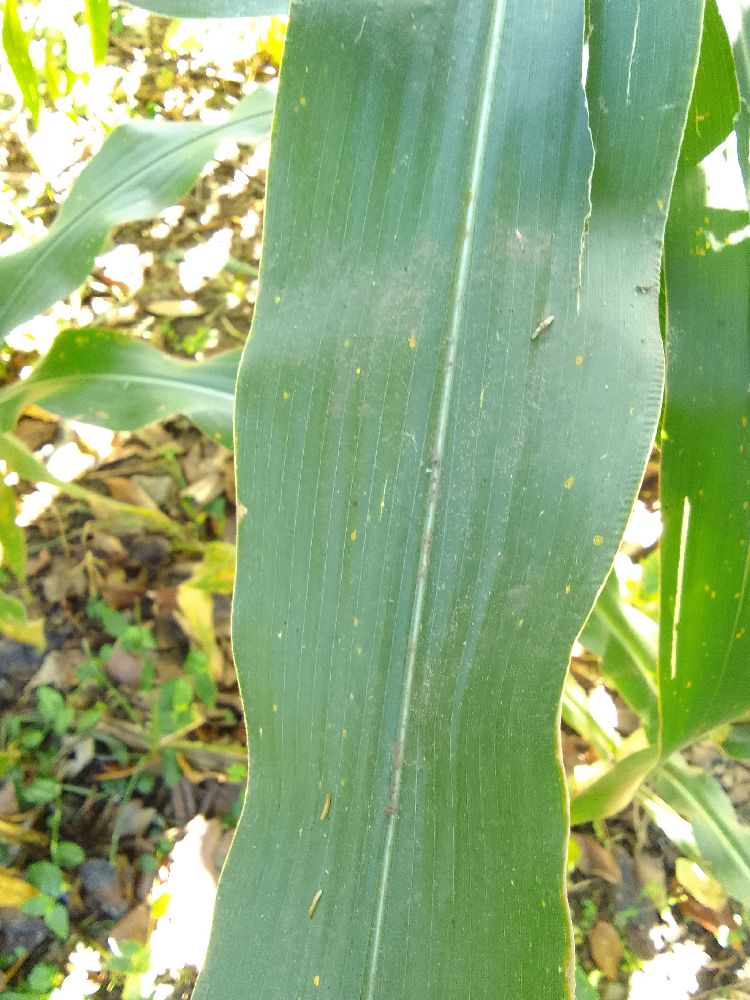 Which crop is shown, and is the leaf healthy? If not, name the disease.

maize, healthy
